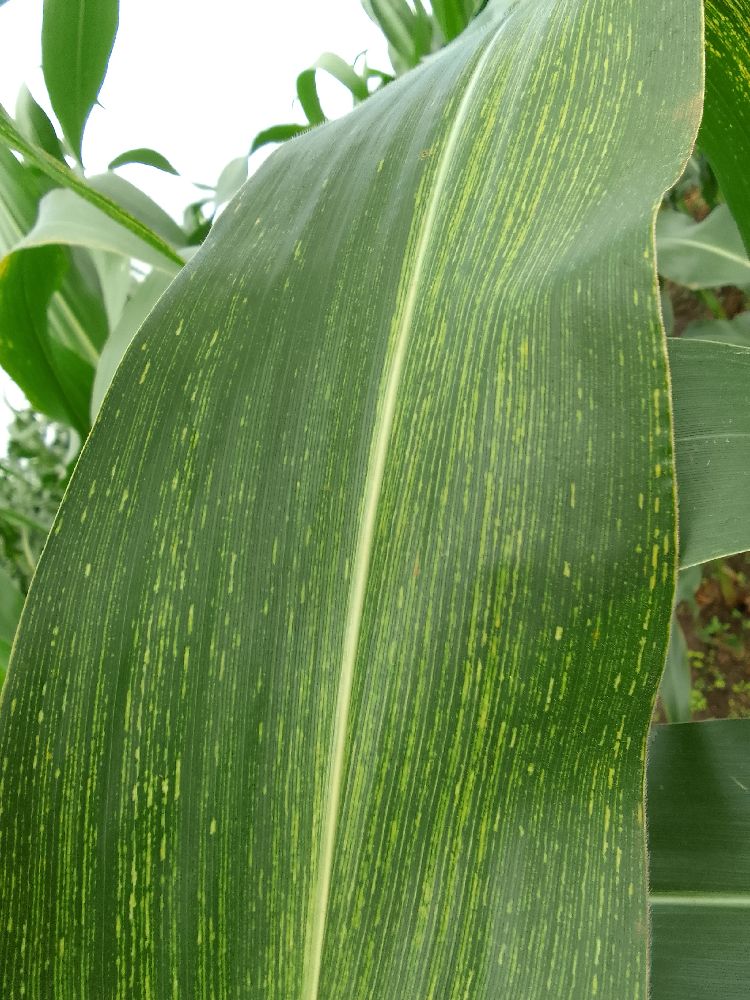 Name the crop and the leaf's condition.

maize, maize streak virus
